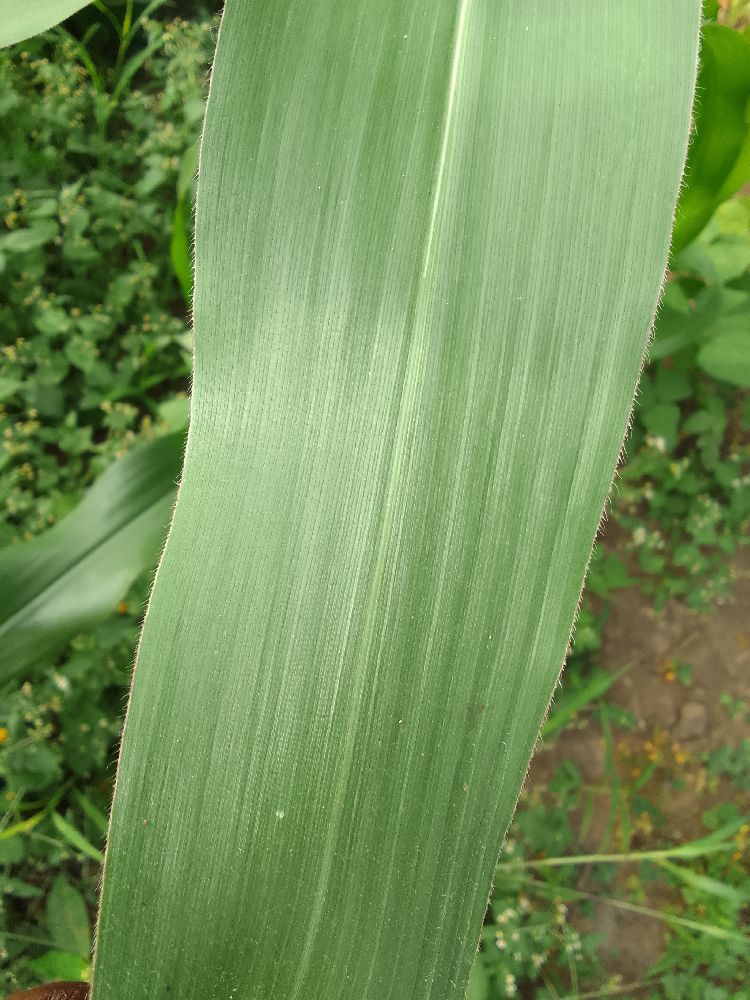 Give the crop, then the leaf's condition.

maize, healthy
